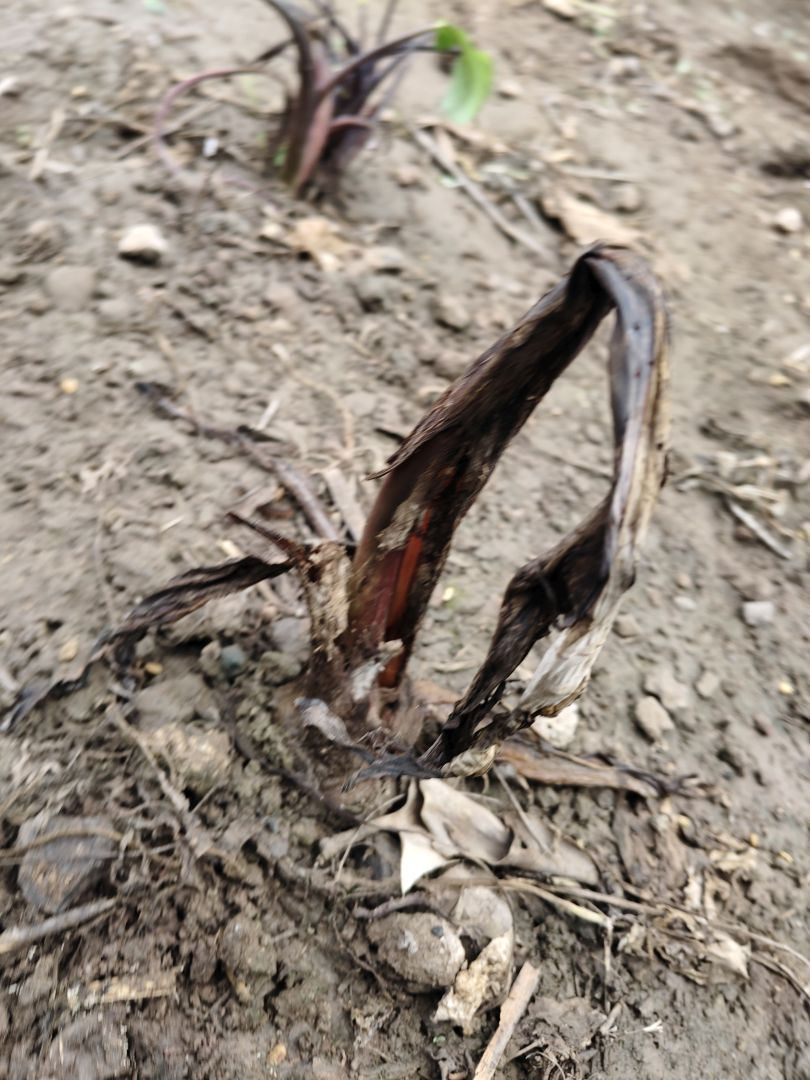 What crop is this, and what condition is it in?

taro, root rot
